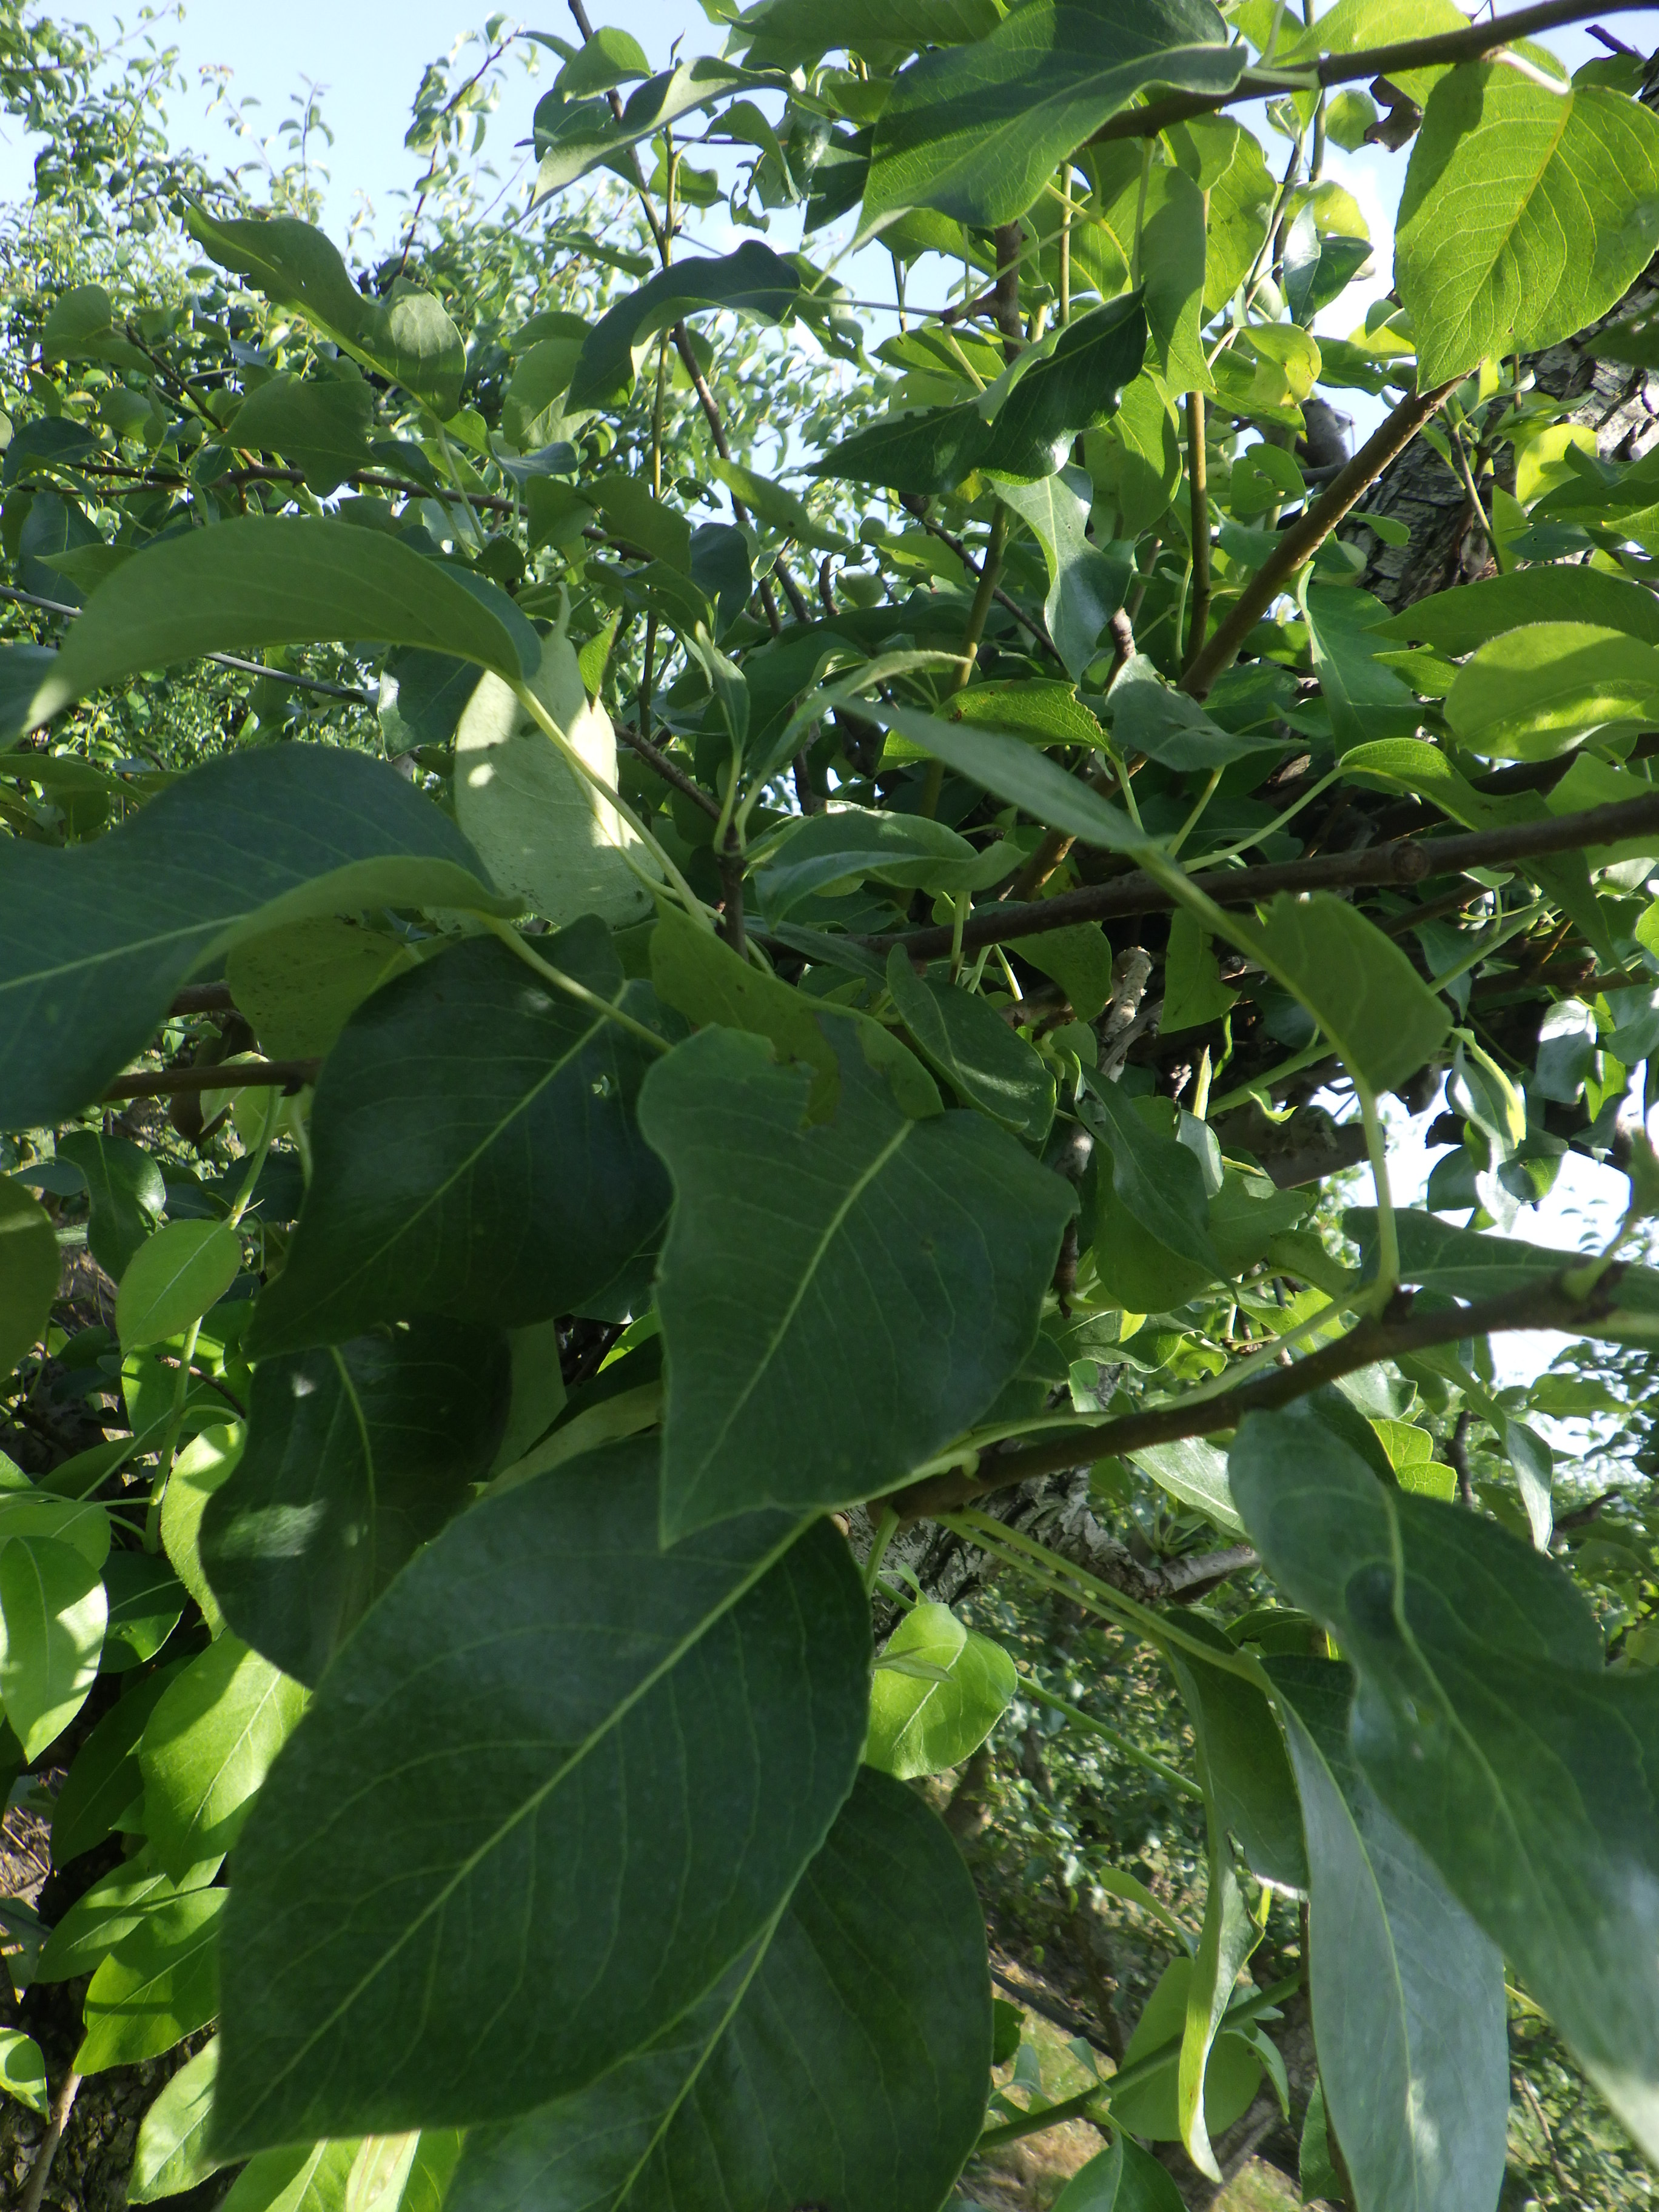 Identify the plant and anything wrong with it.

pear, phytophagous
